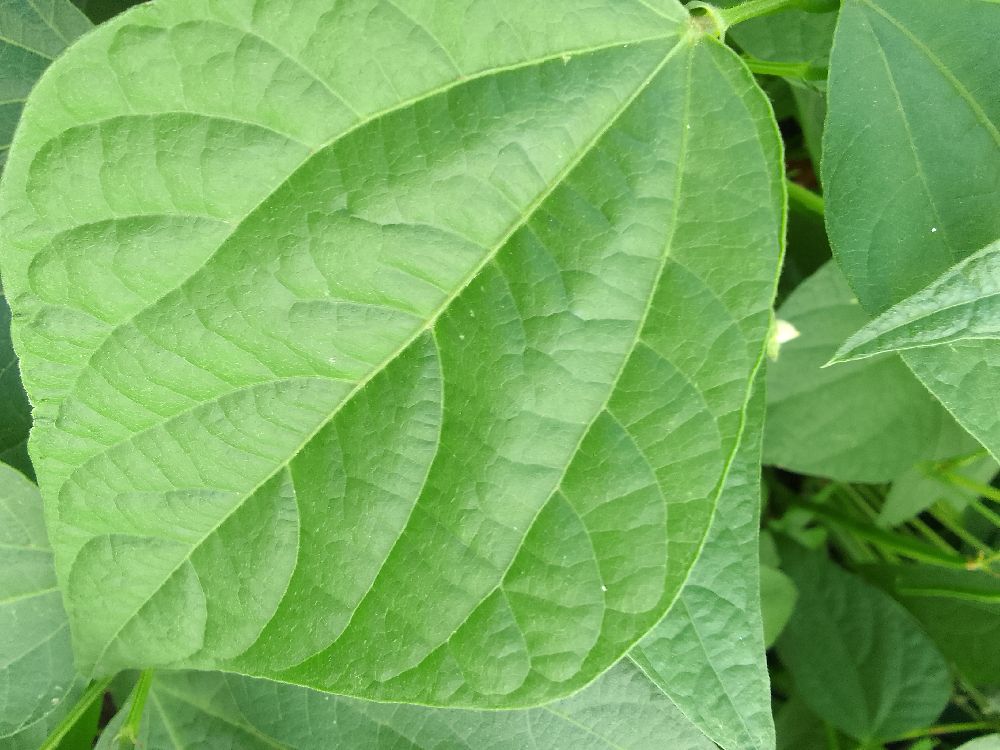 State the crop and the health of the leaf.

common bean, healthy
